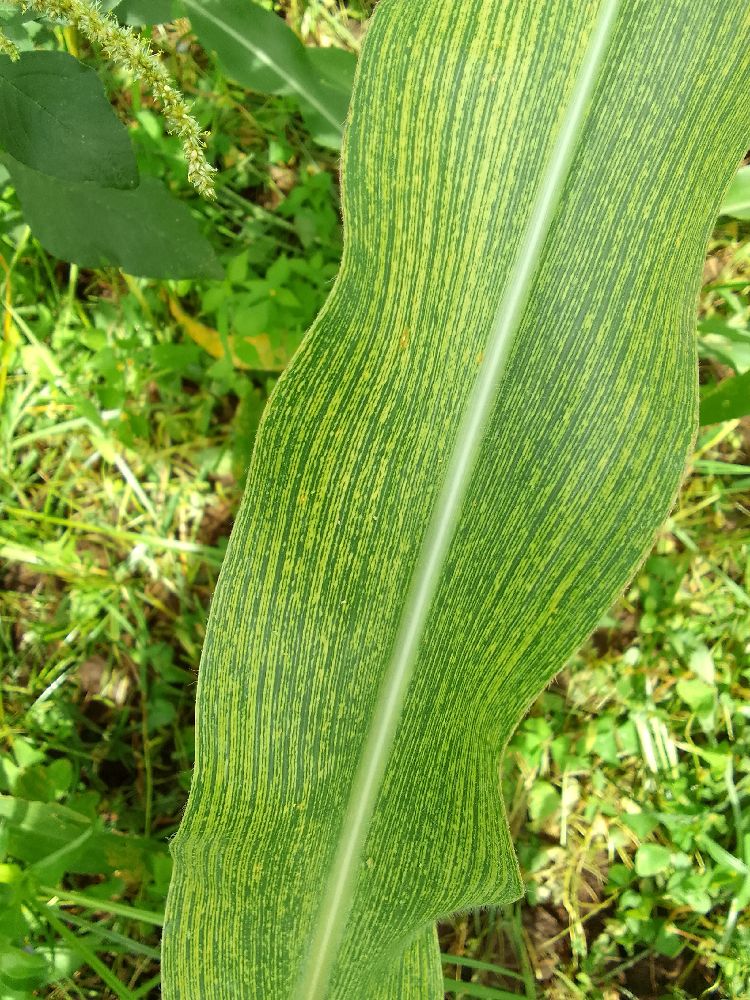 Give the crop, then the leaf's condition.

maize, maize streak virus
